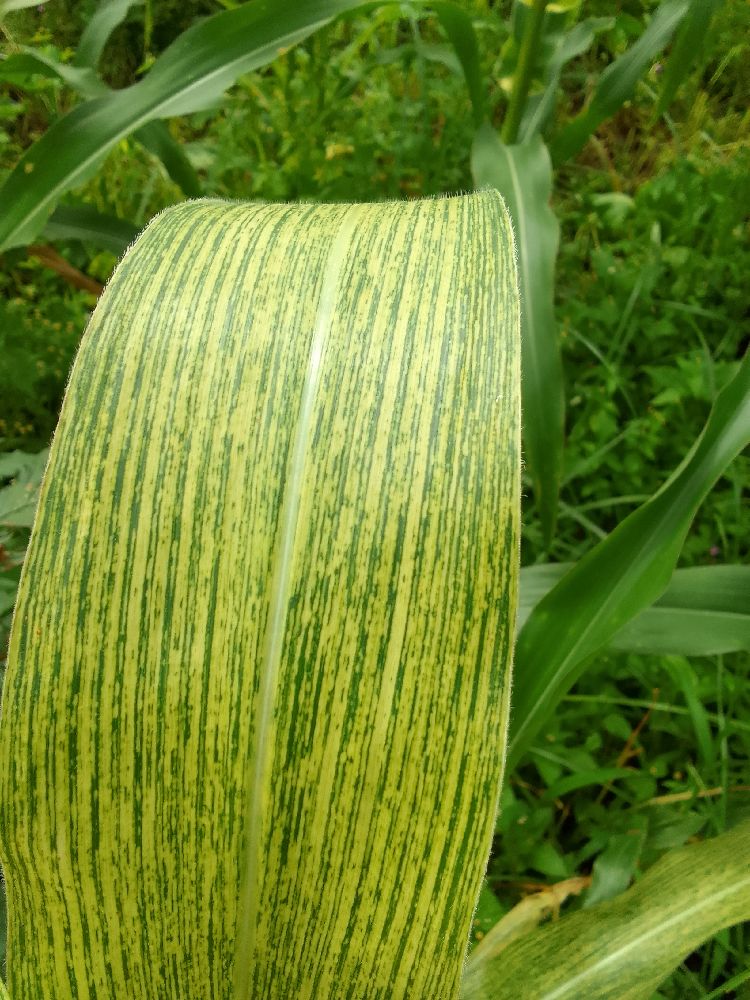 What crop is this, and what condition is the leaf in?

maize, maize streak virus
